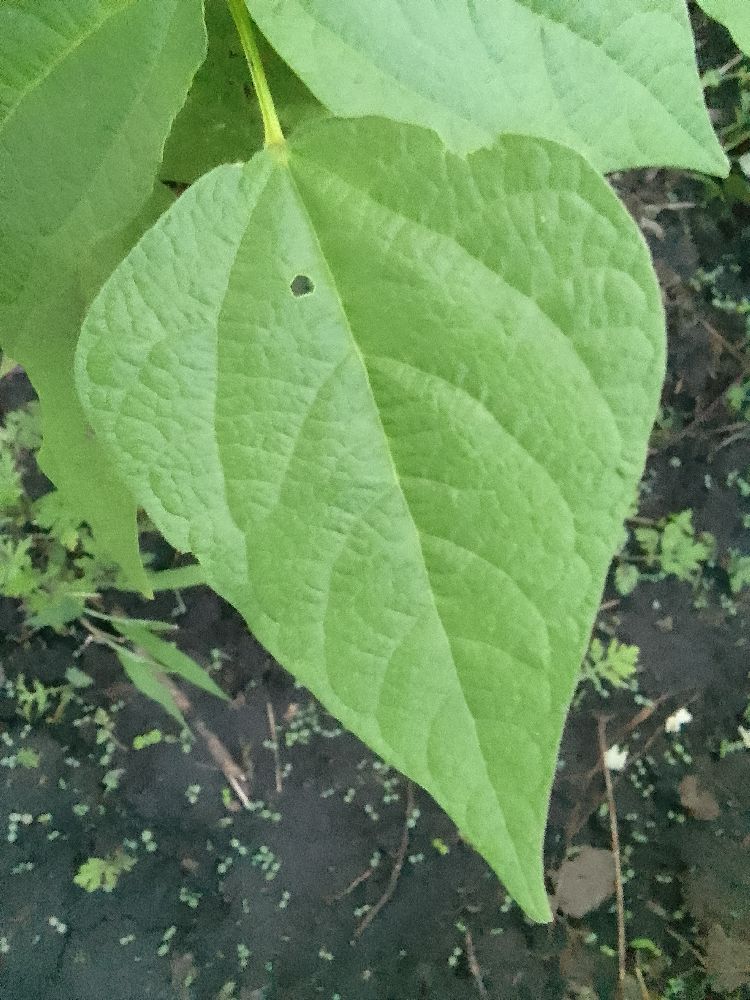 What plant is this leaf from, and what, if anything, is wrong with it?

common bean, healthy
